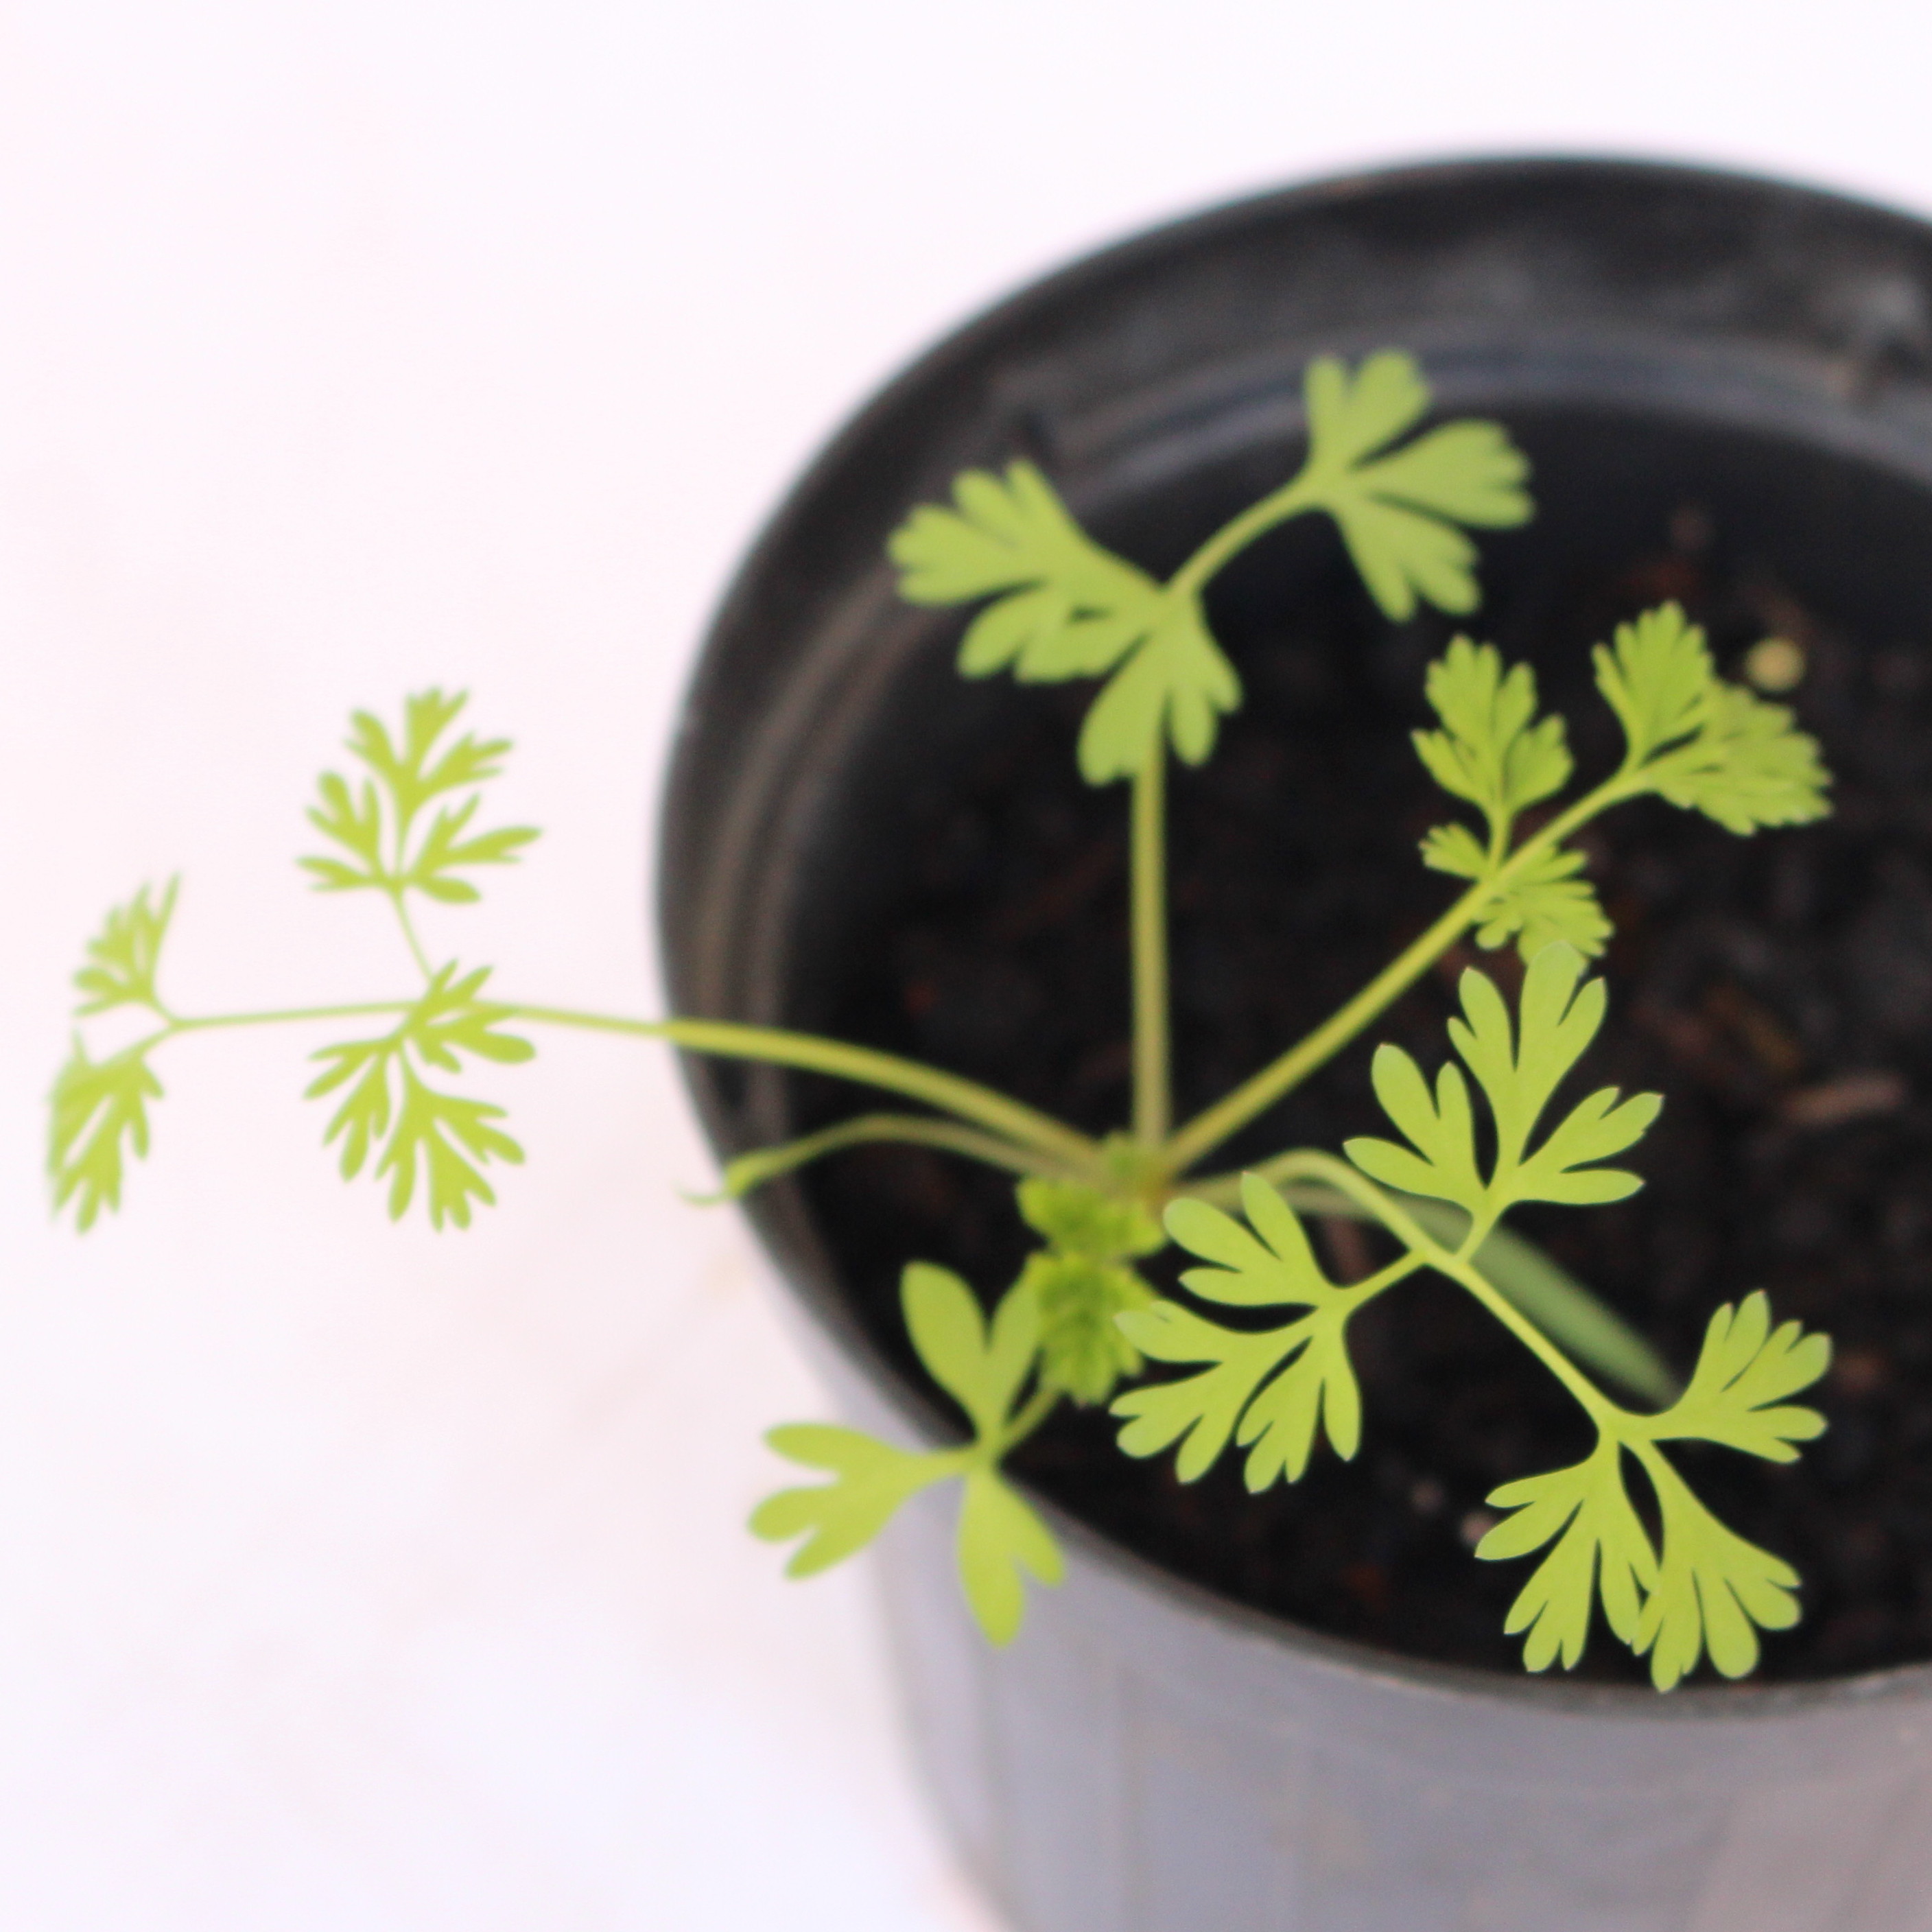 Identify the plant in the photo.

Fumaria officinalis
